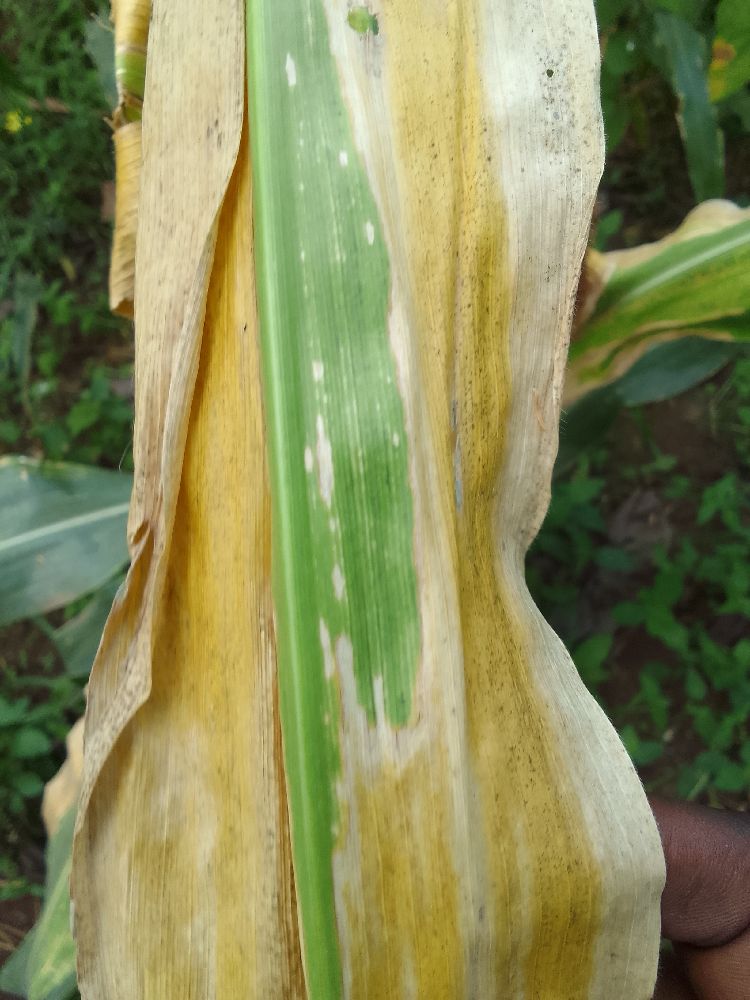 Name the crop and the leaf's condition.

maize, maize lethal necrosis
